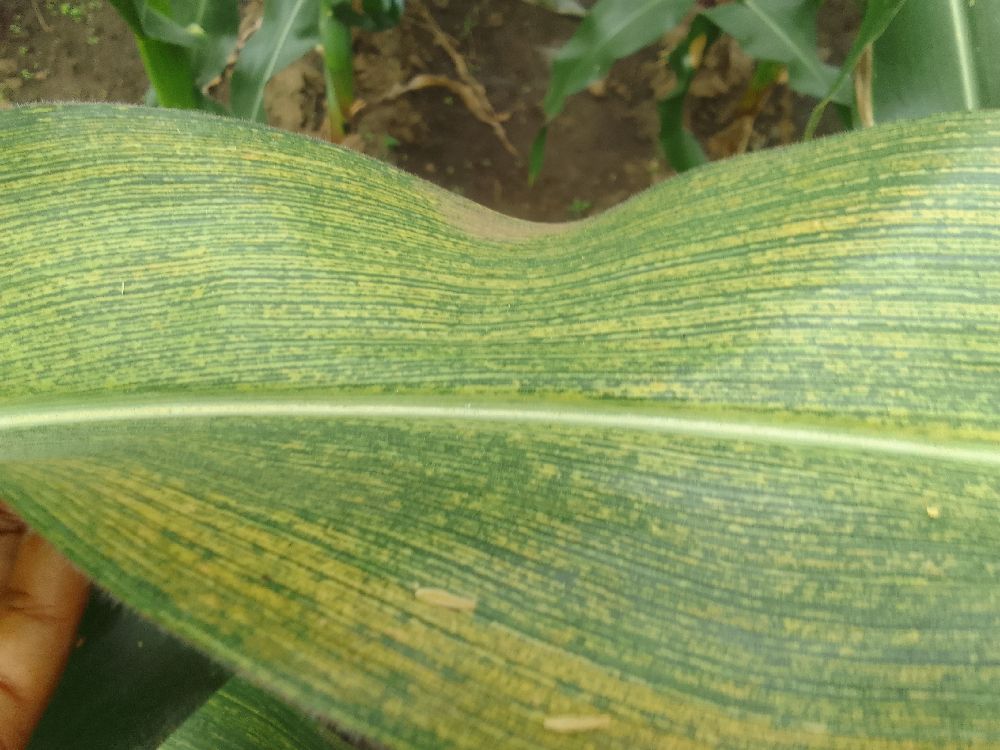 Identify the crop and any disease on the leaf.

maize, maize streak virus
